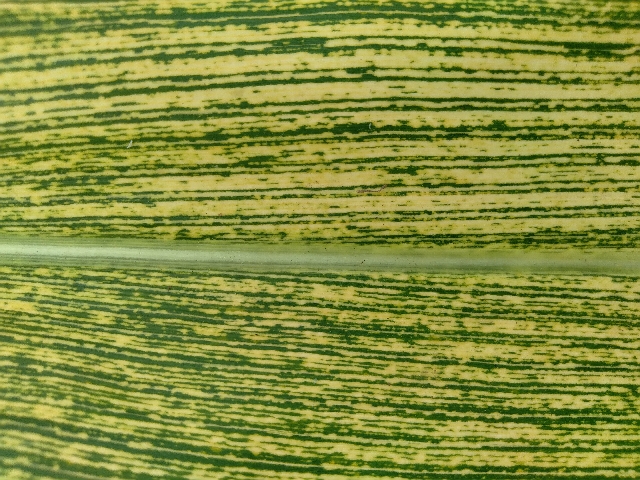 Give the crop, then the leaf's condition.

maize, maize streak virus
